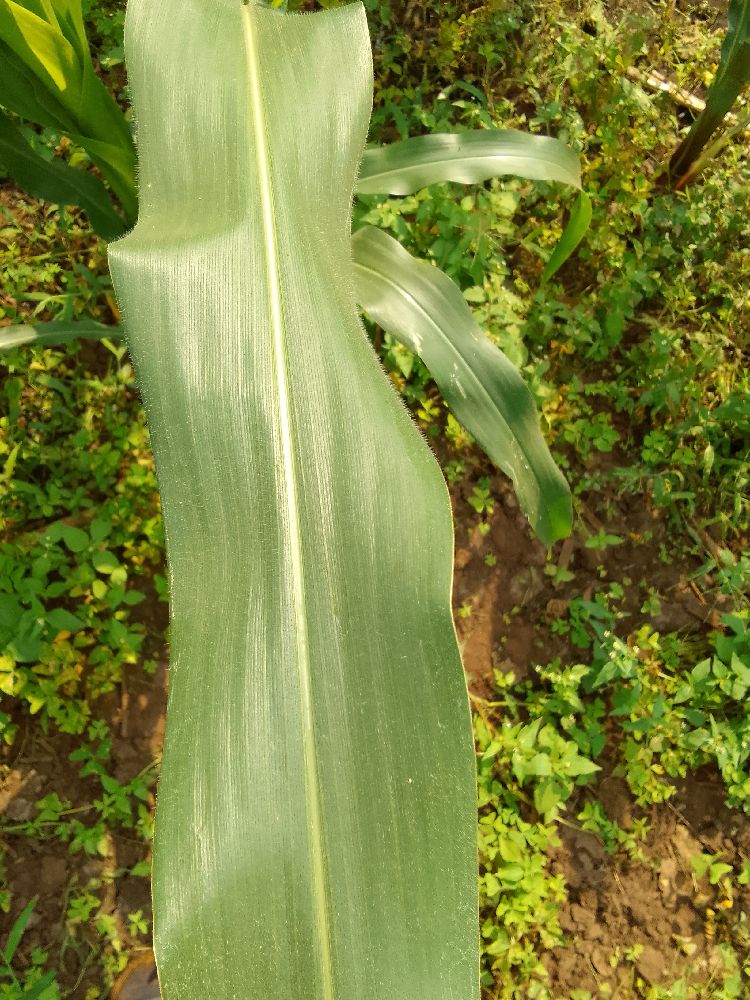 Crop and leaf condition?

maize, healthy
